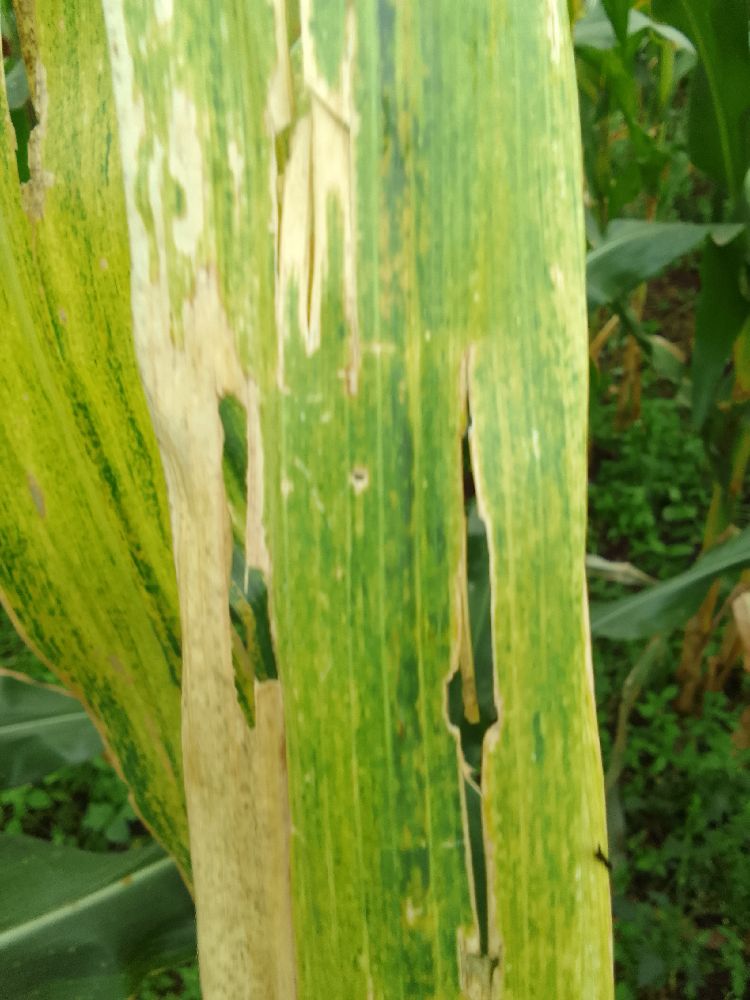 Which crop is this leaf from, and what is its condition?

maize, maize lethal necrosis
